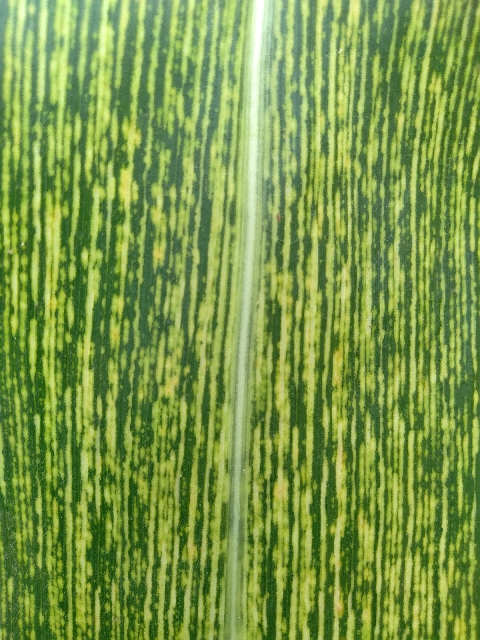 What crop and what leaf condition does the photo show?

maize, maize streak virus
